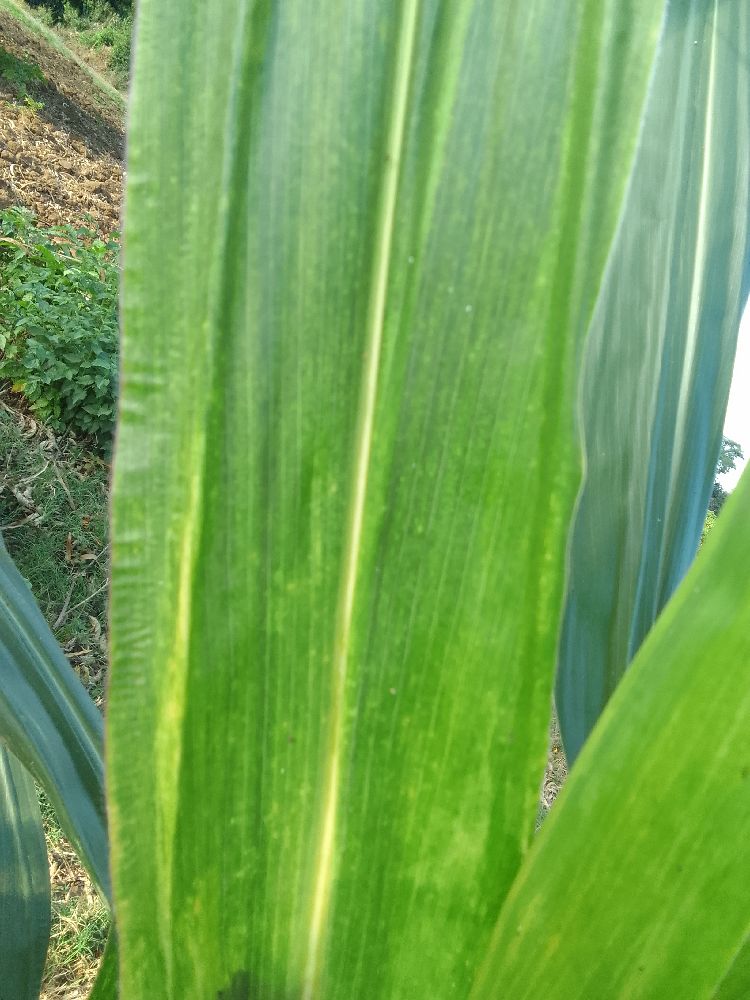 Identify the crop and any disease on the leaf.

maize, maize lethal necrosis
